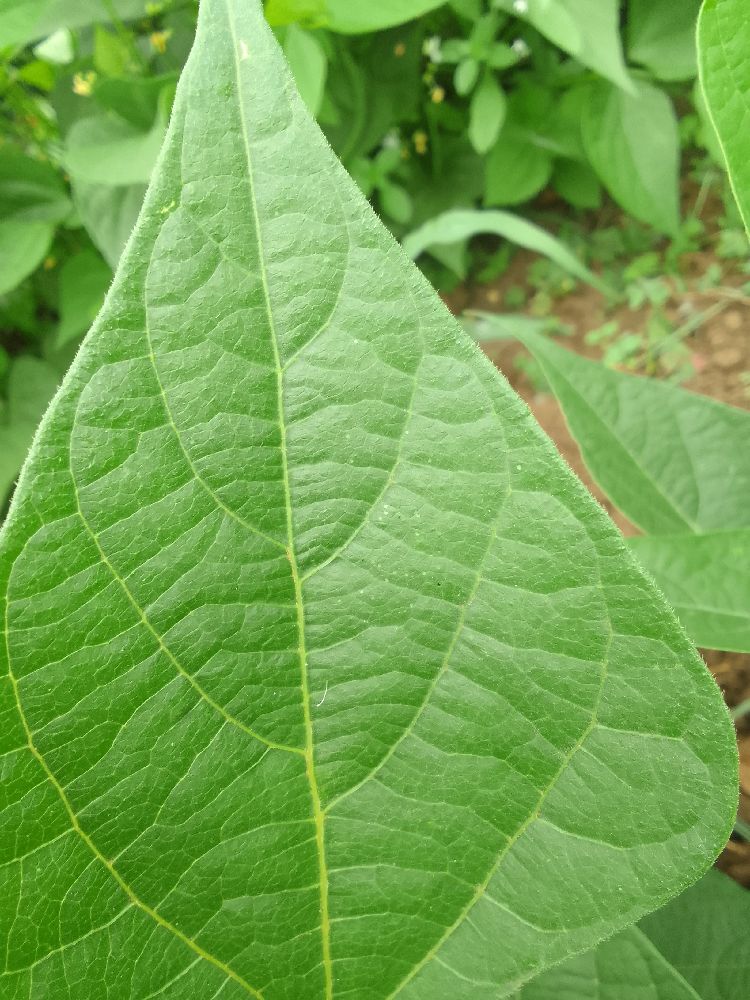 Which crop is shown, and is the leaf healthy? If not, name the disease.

common bean, healthy
